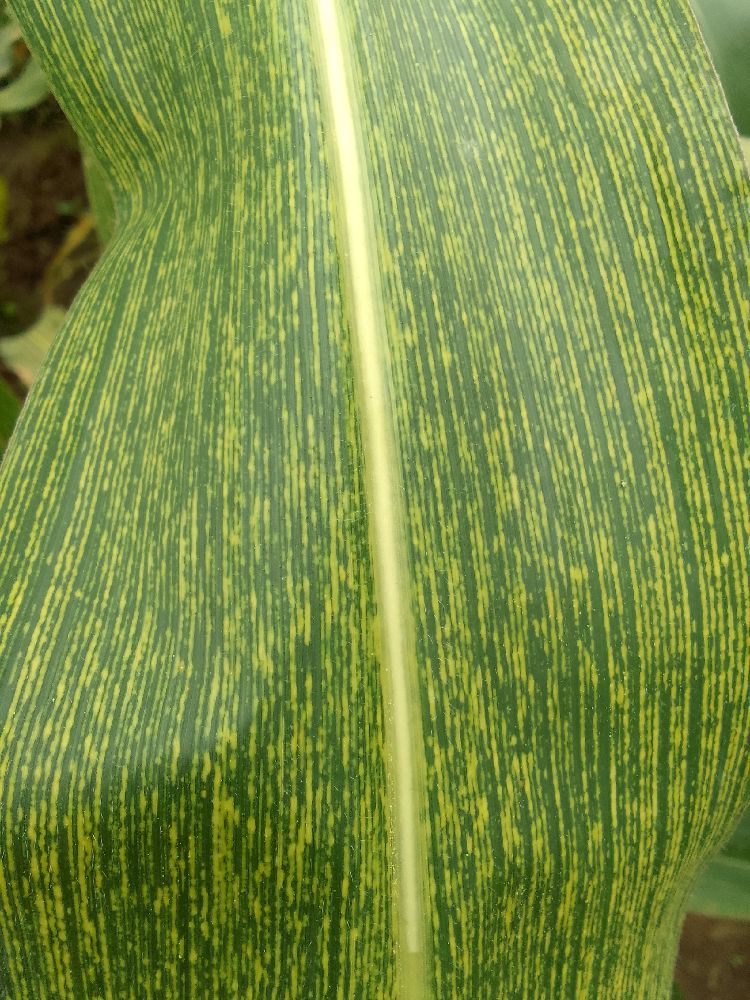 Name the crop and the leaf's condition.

maize, maize streak virus
